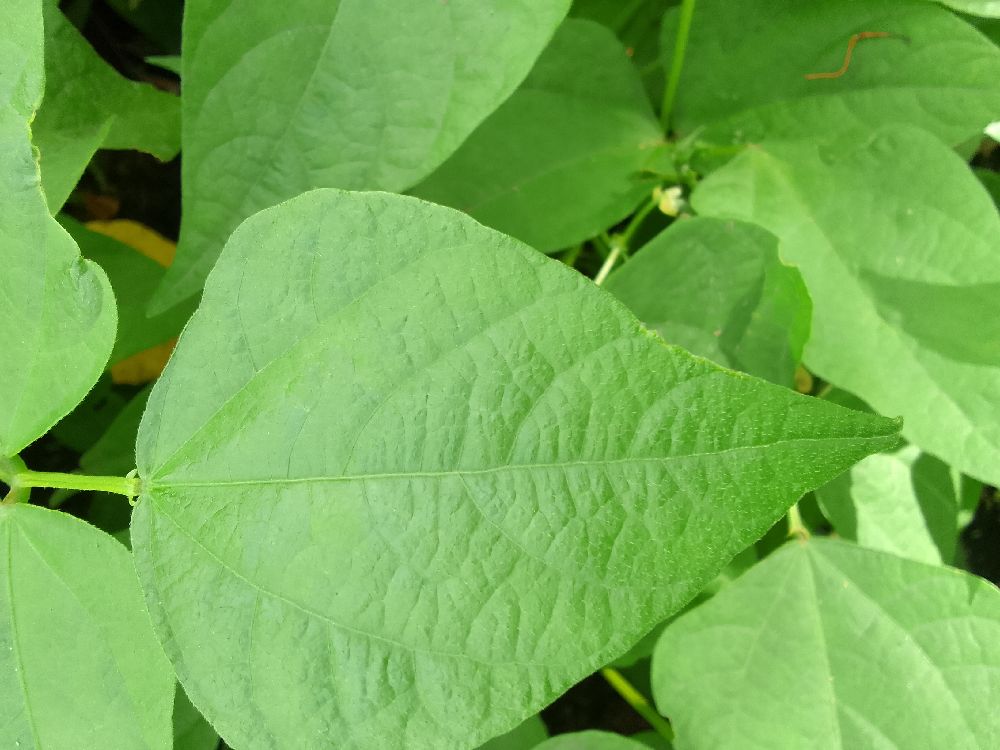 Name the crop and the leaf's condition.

common bean, healthy
